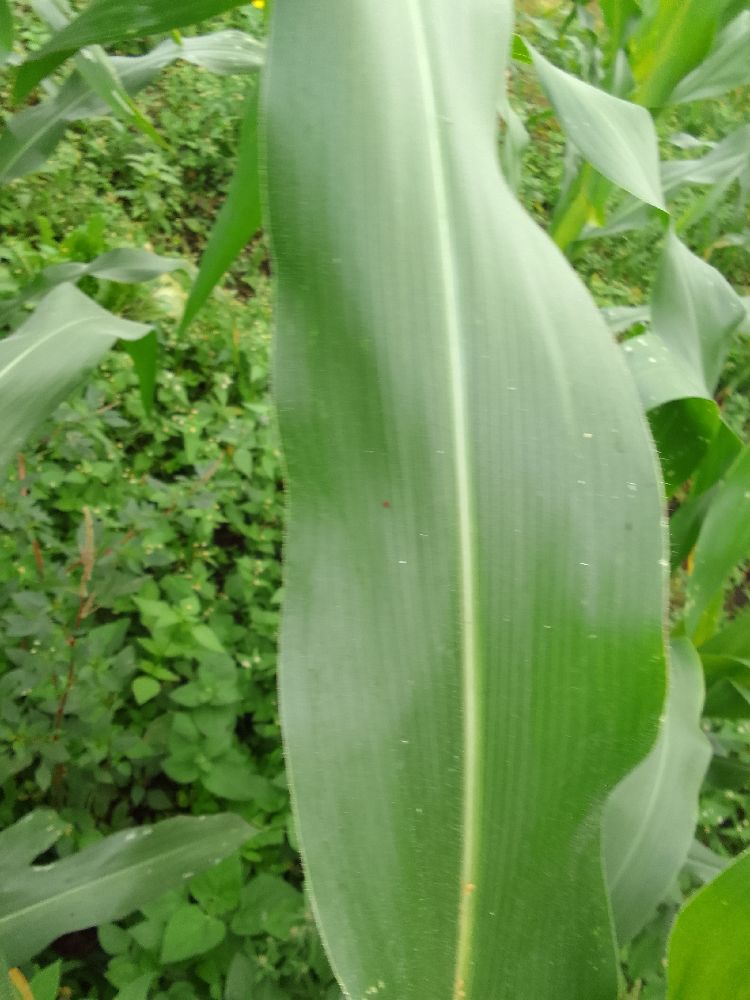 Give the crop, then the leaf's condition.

maize, healthy
